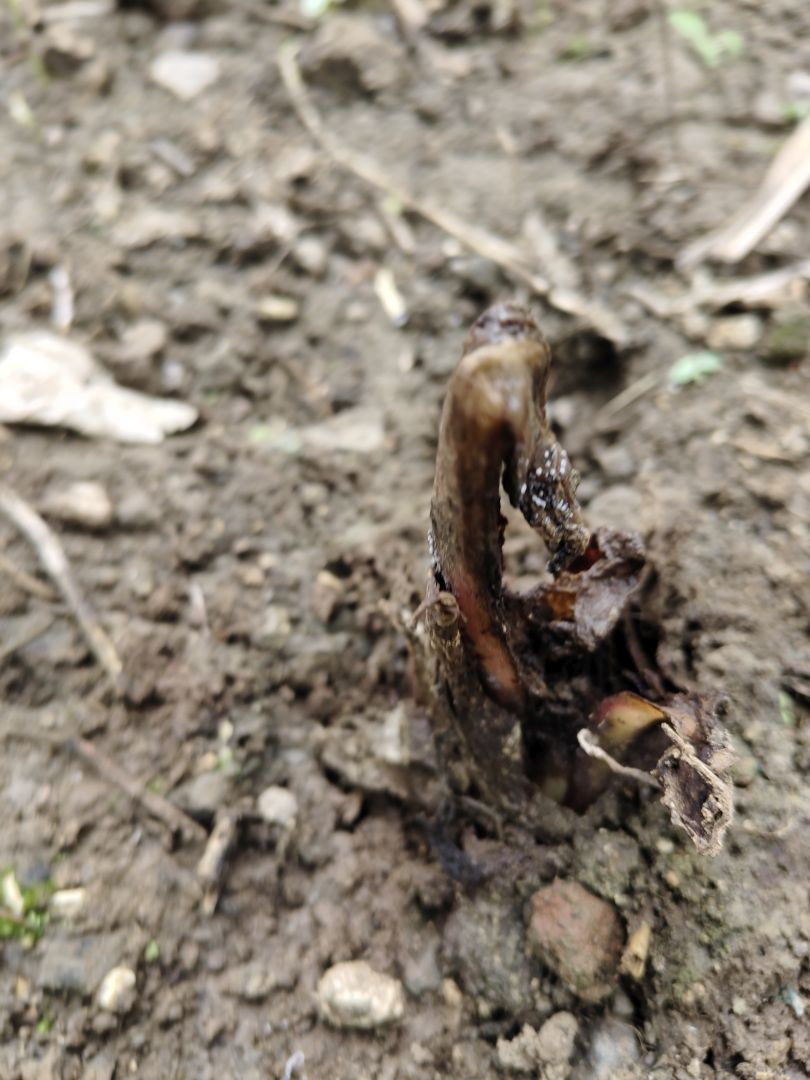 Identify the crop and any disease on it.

taro, root rot
